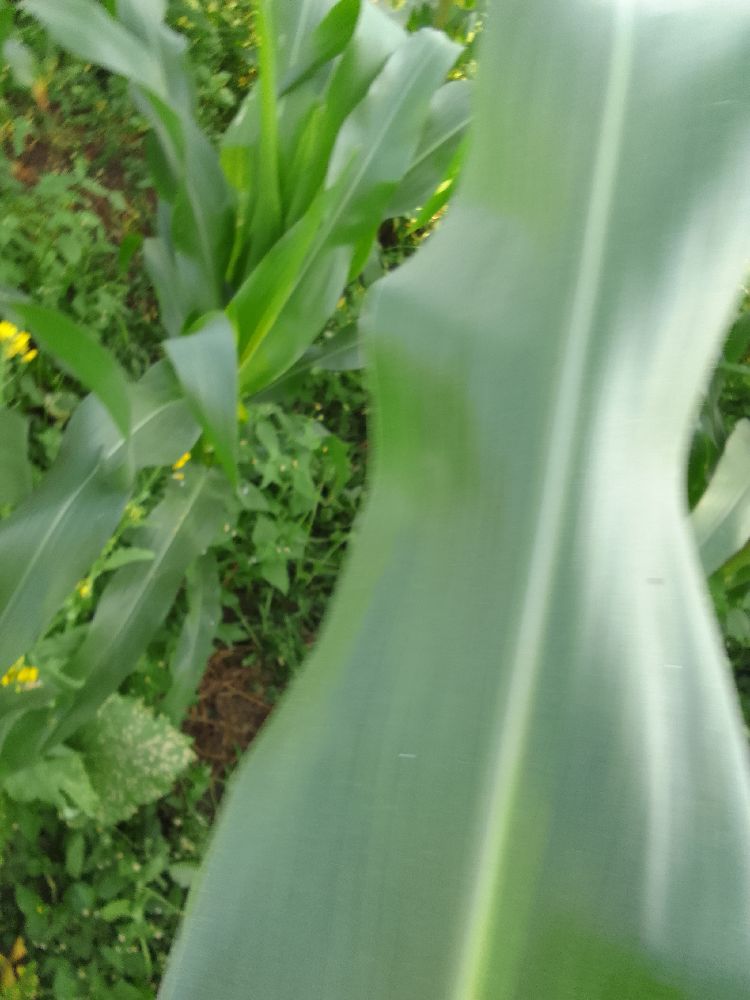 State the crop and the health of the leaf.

maize, healthy
